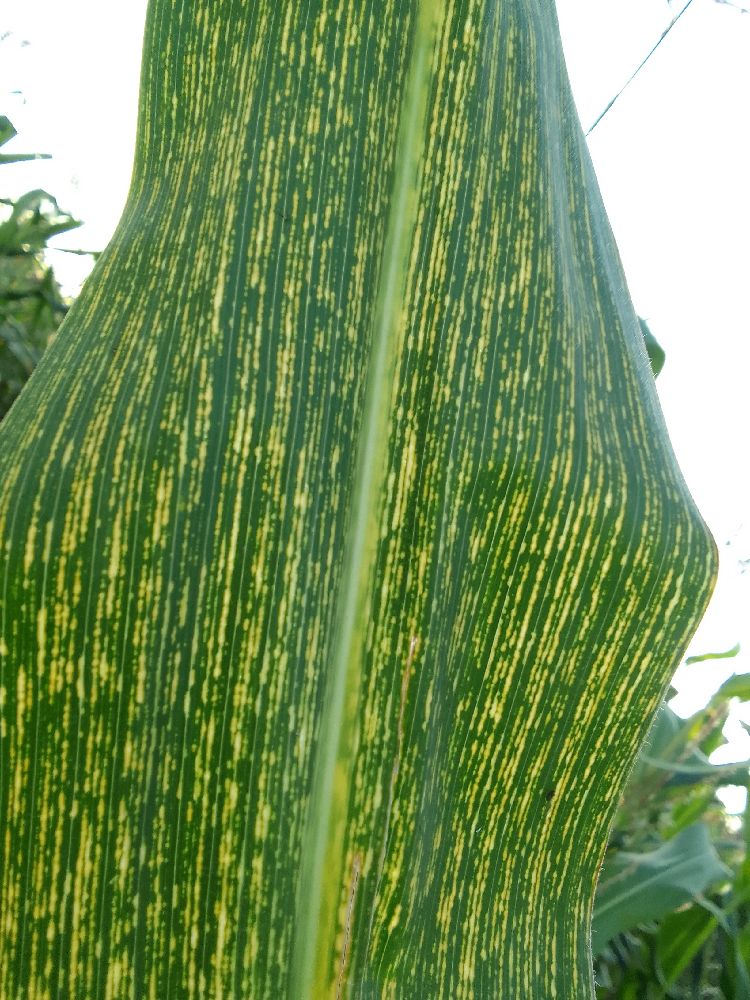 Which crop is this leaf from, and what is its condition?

maize, maize streak virus
